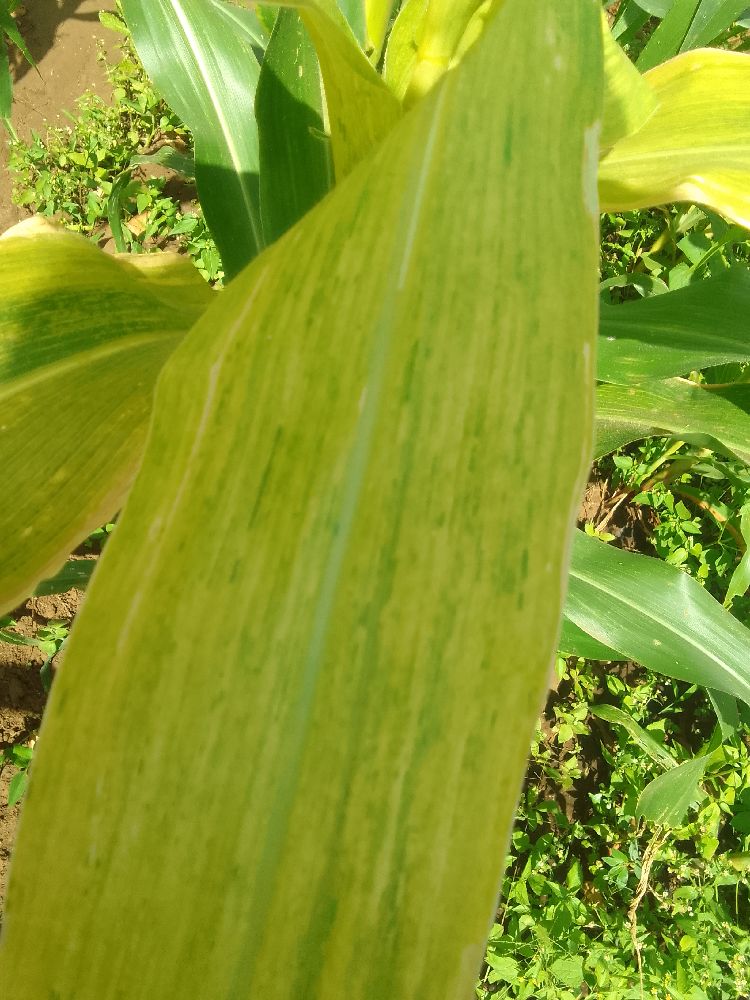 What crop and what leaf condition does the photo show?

maize, maize lethal necrosis
